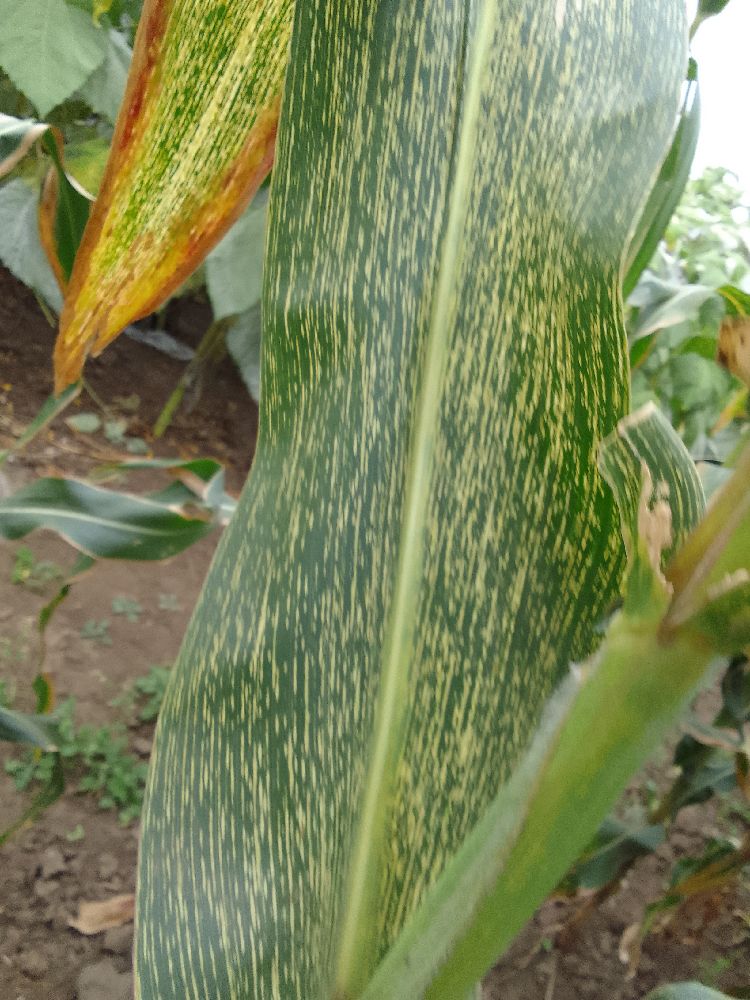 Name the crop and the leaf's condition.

maize, maize streak virus
